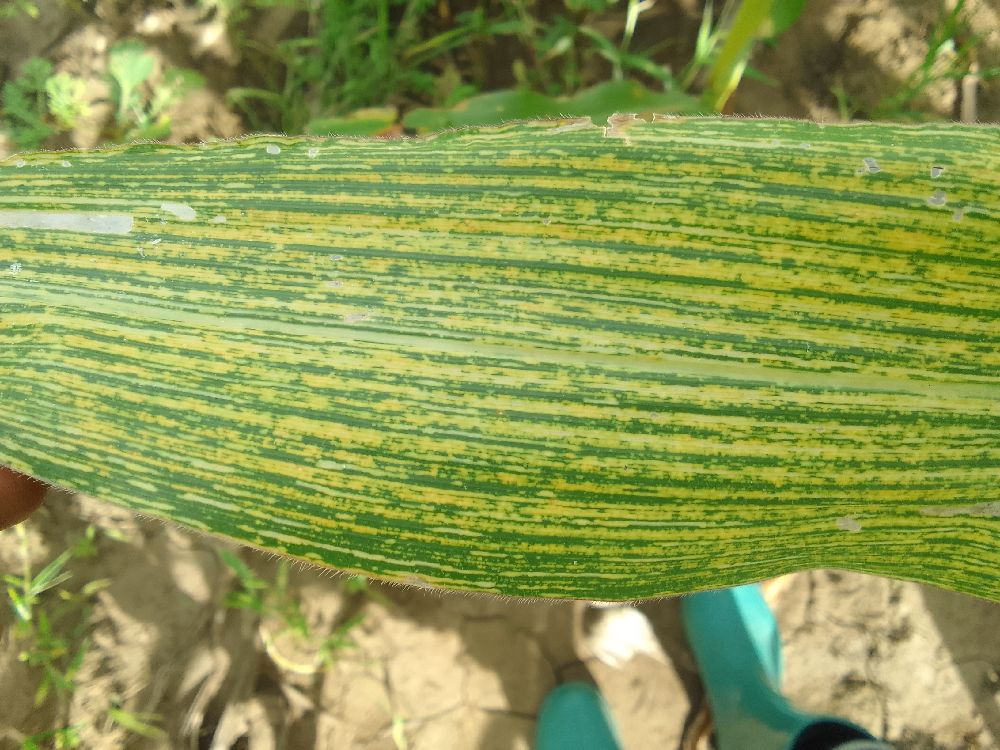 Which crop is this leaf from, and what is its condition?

maize, maize streak virus
